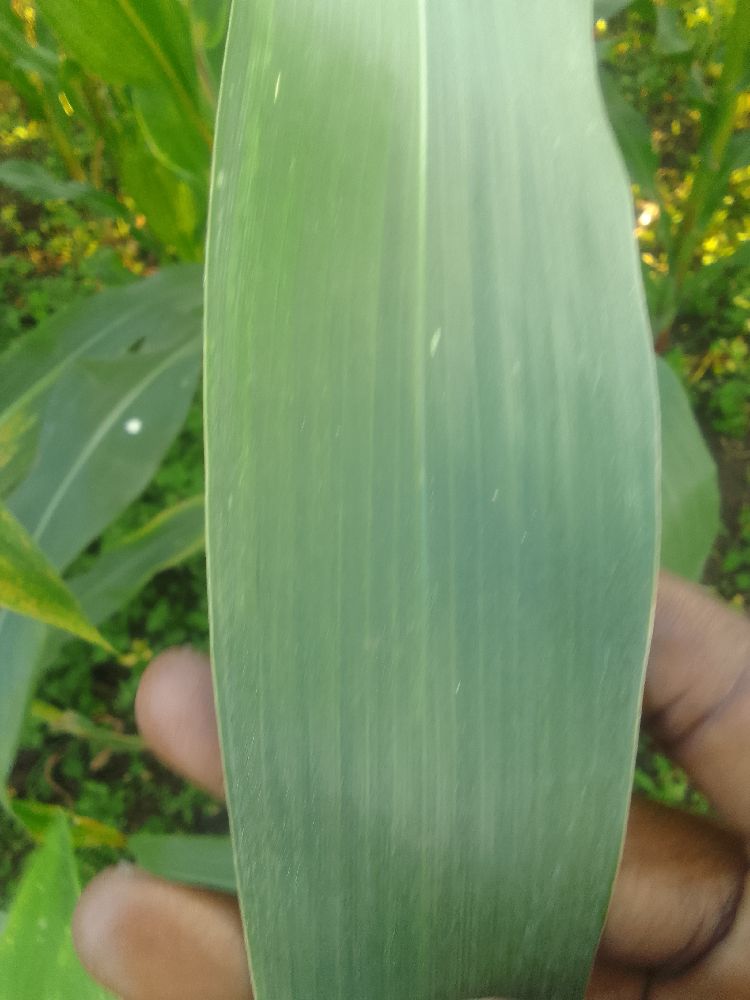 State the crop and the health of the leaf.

maize, healthy
